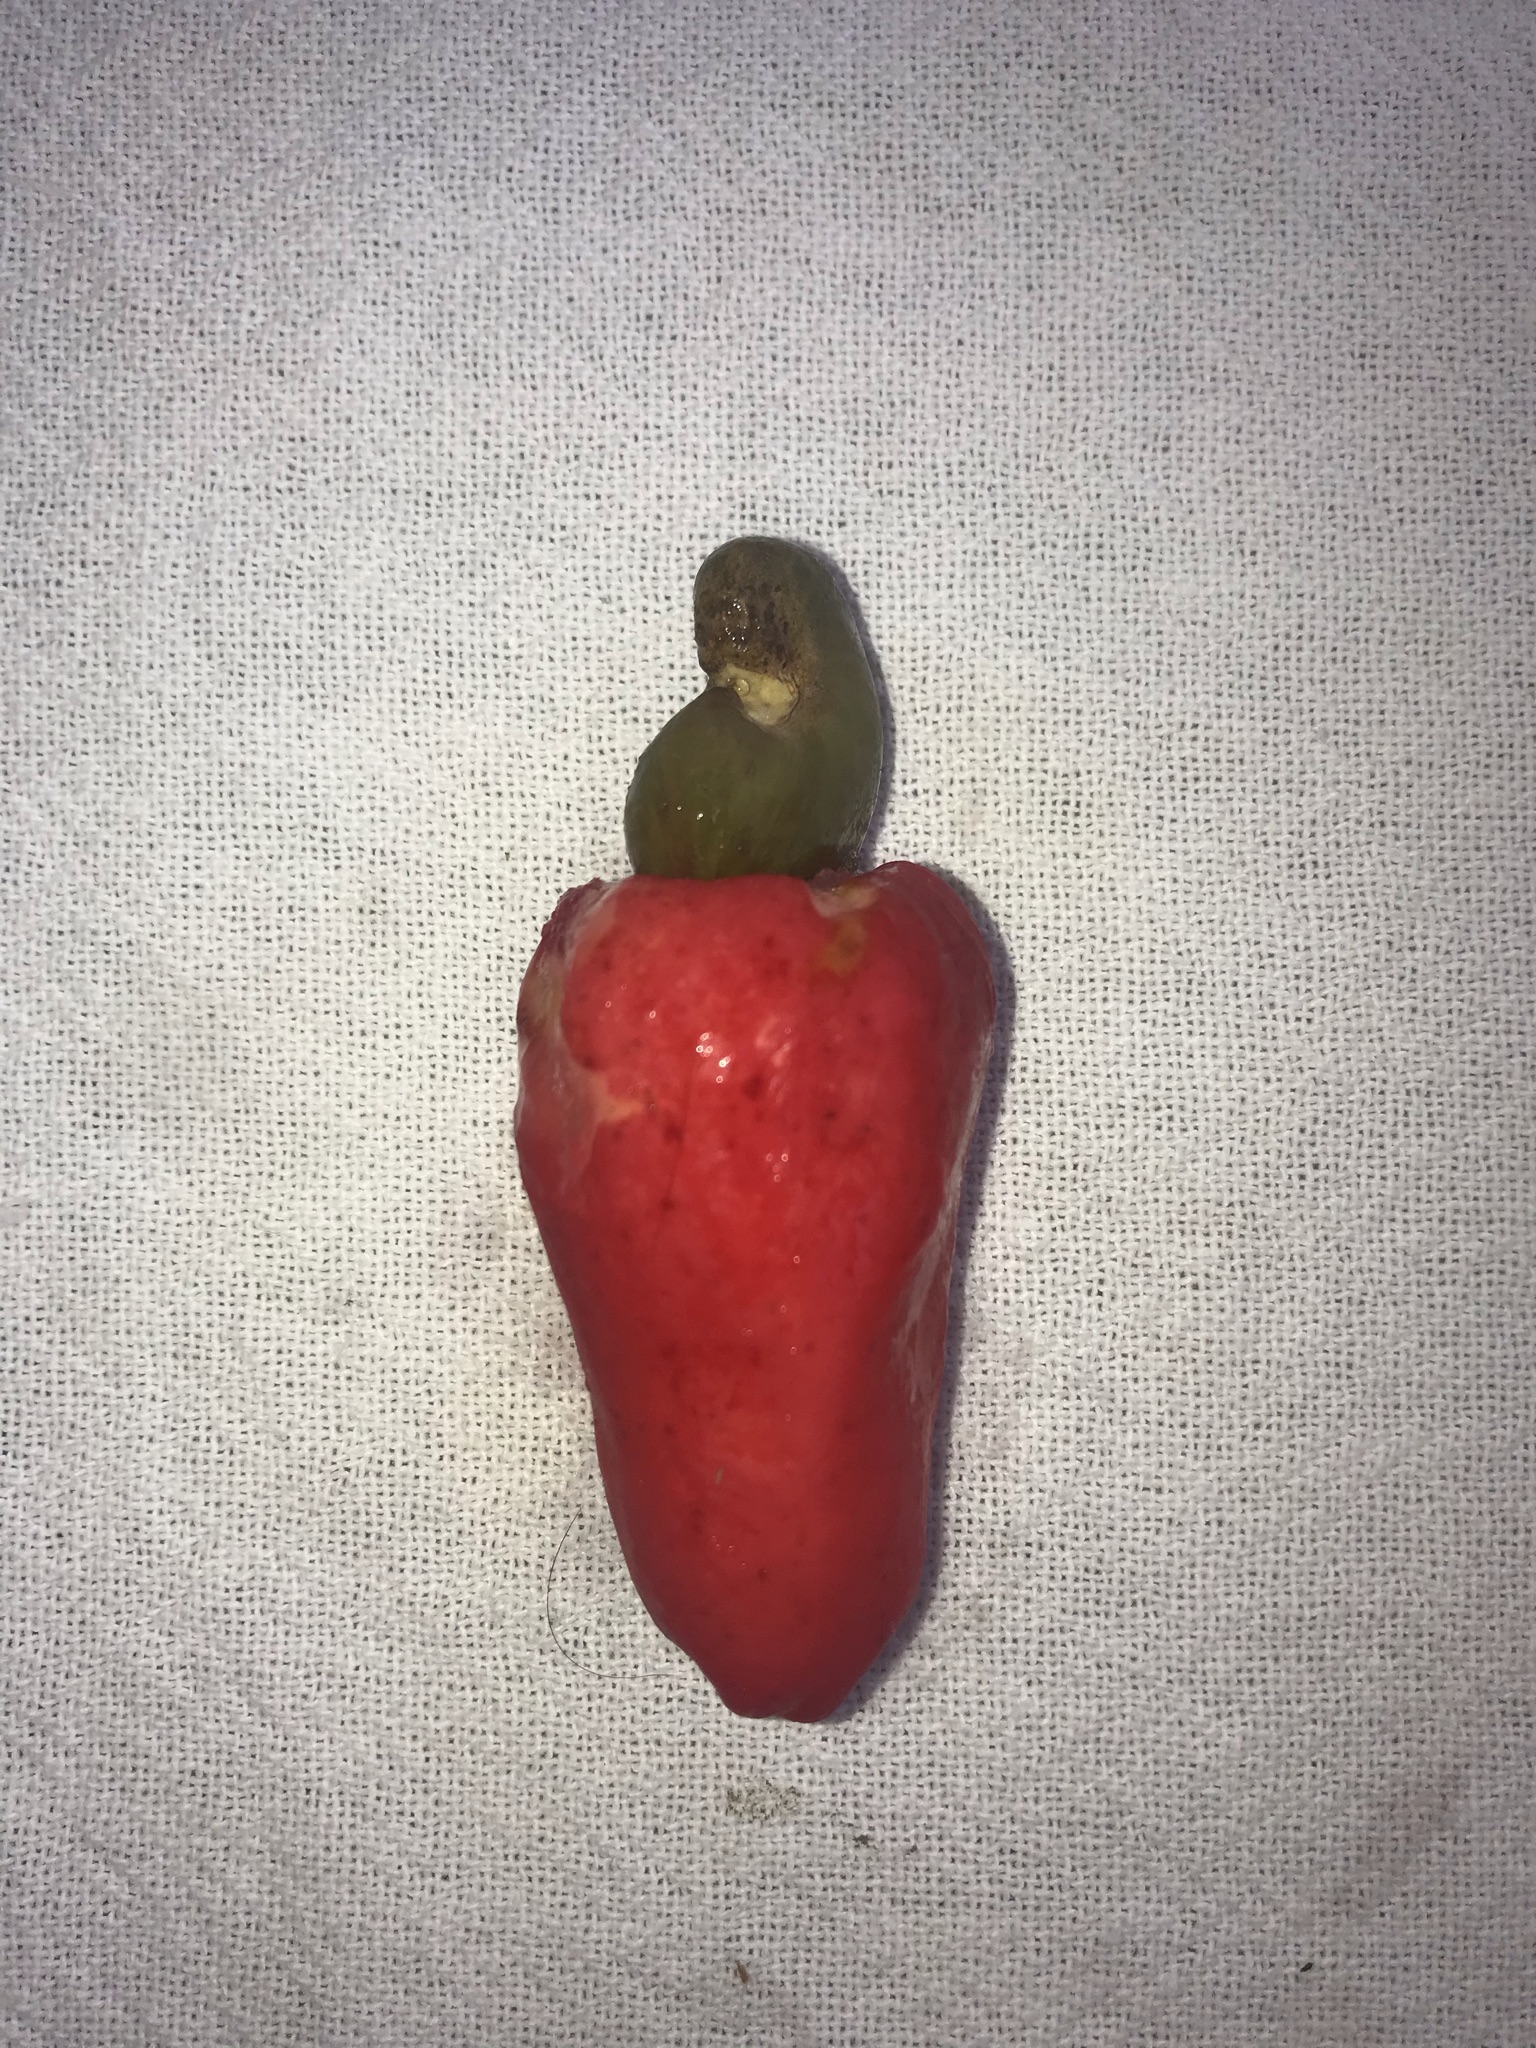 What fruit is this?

caju vermelho
